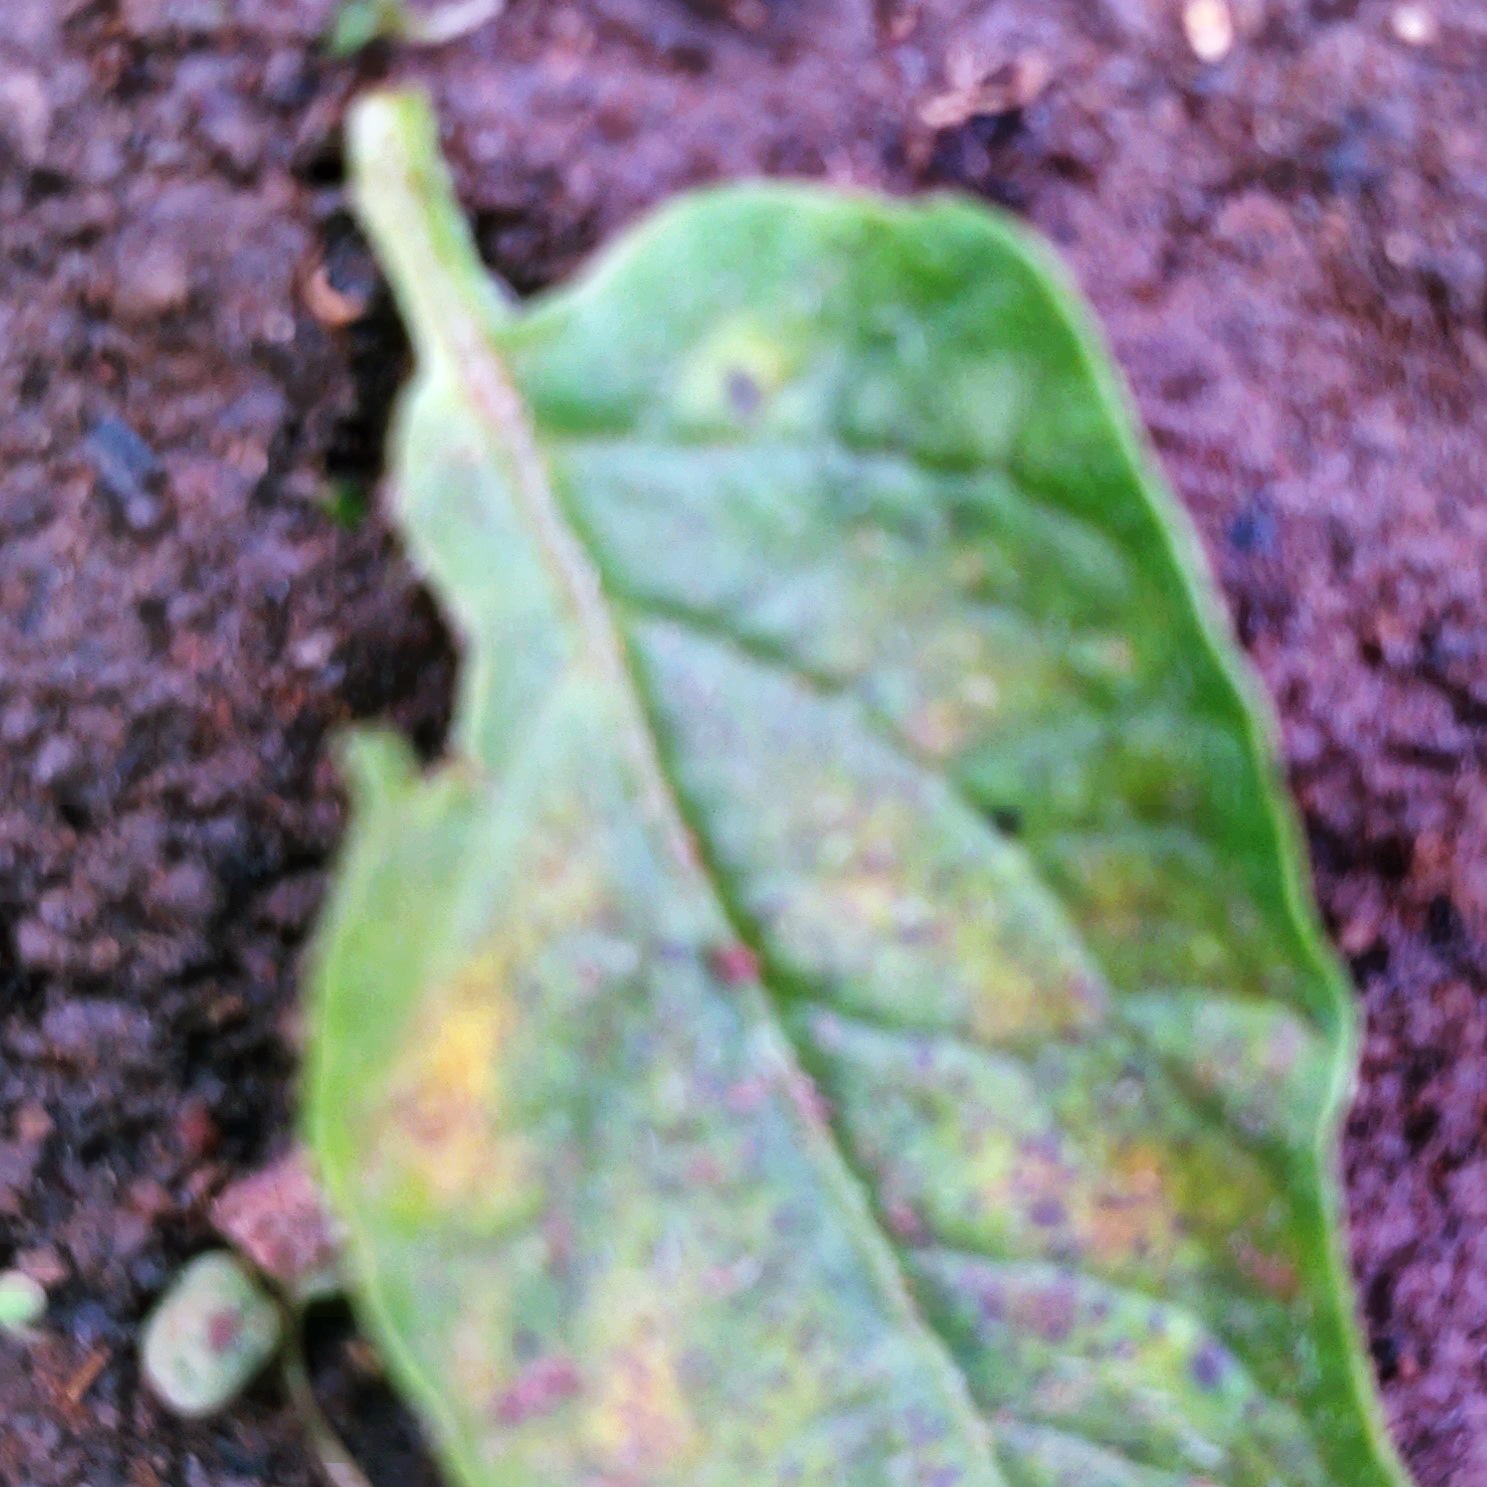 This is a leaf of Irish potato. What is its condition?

late blight
